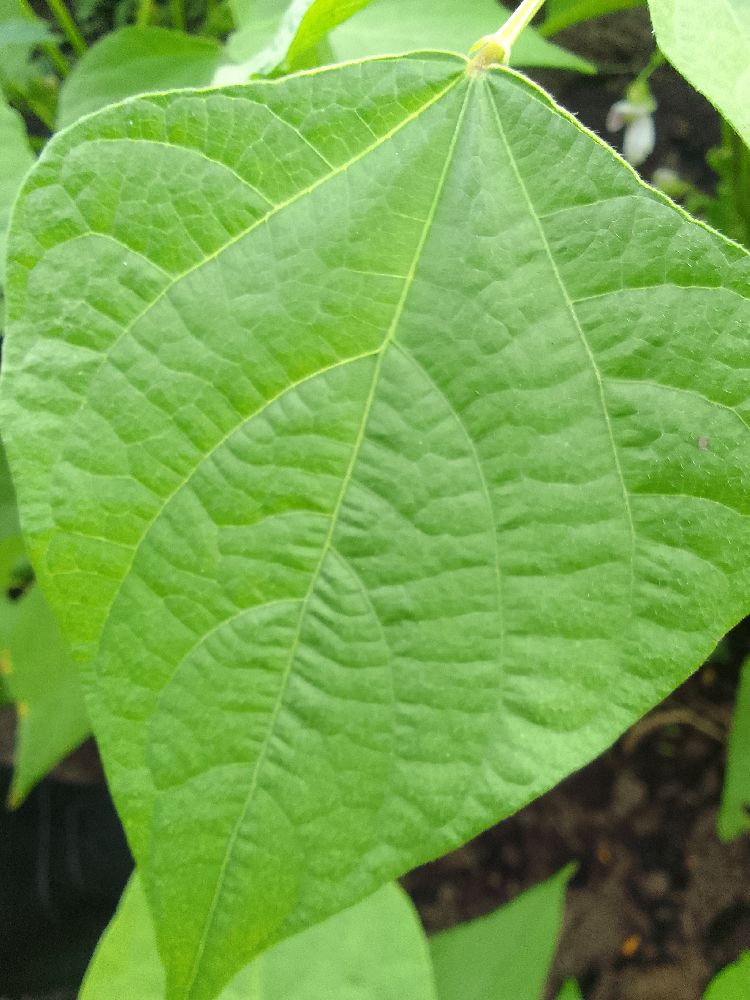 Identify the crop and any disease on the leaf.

common bean, healthy
